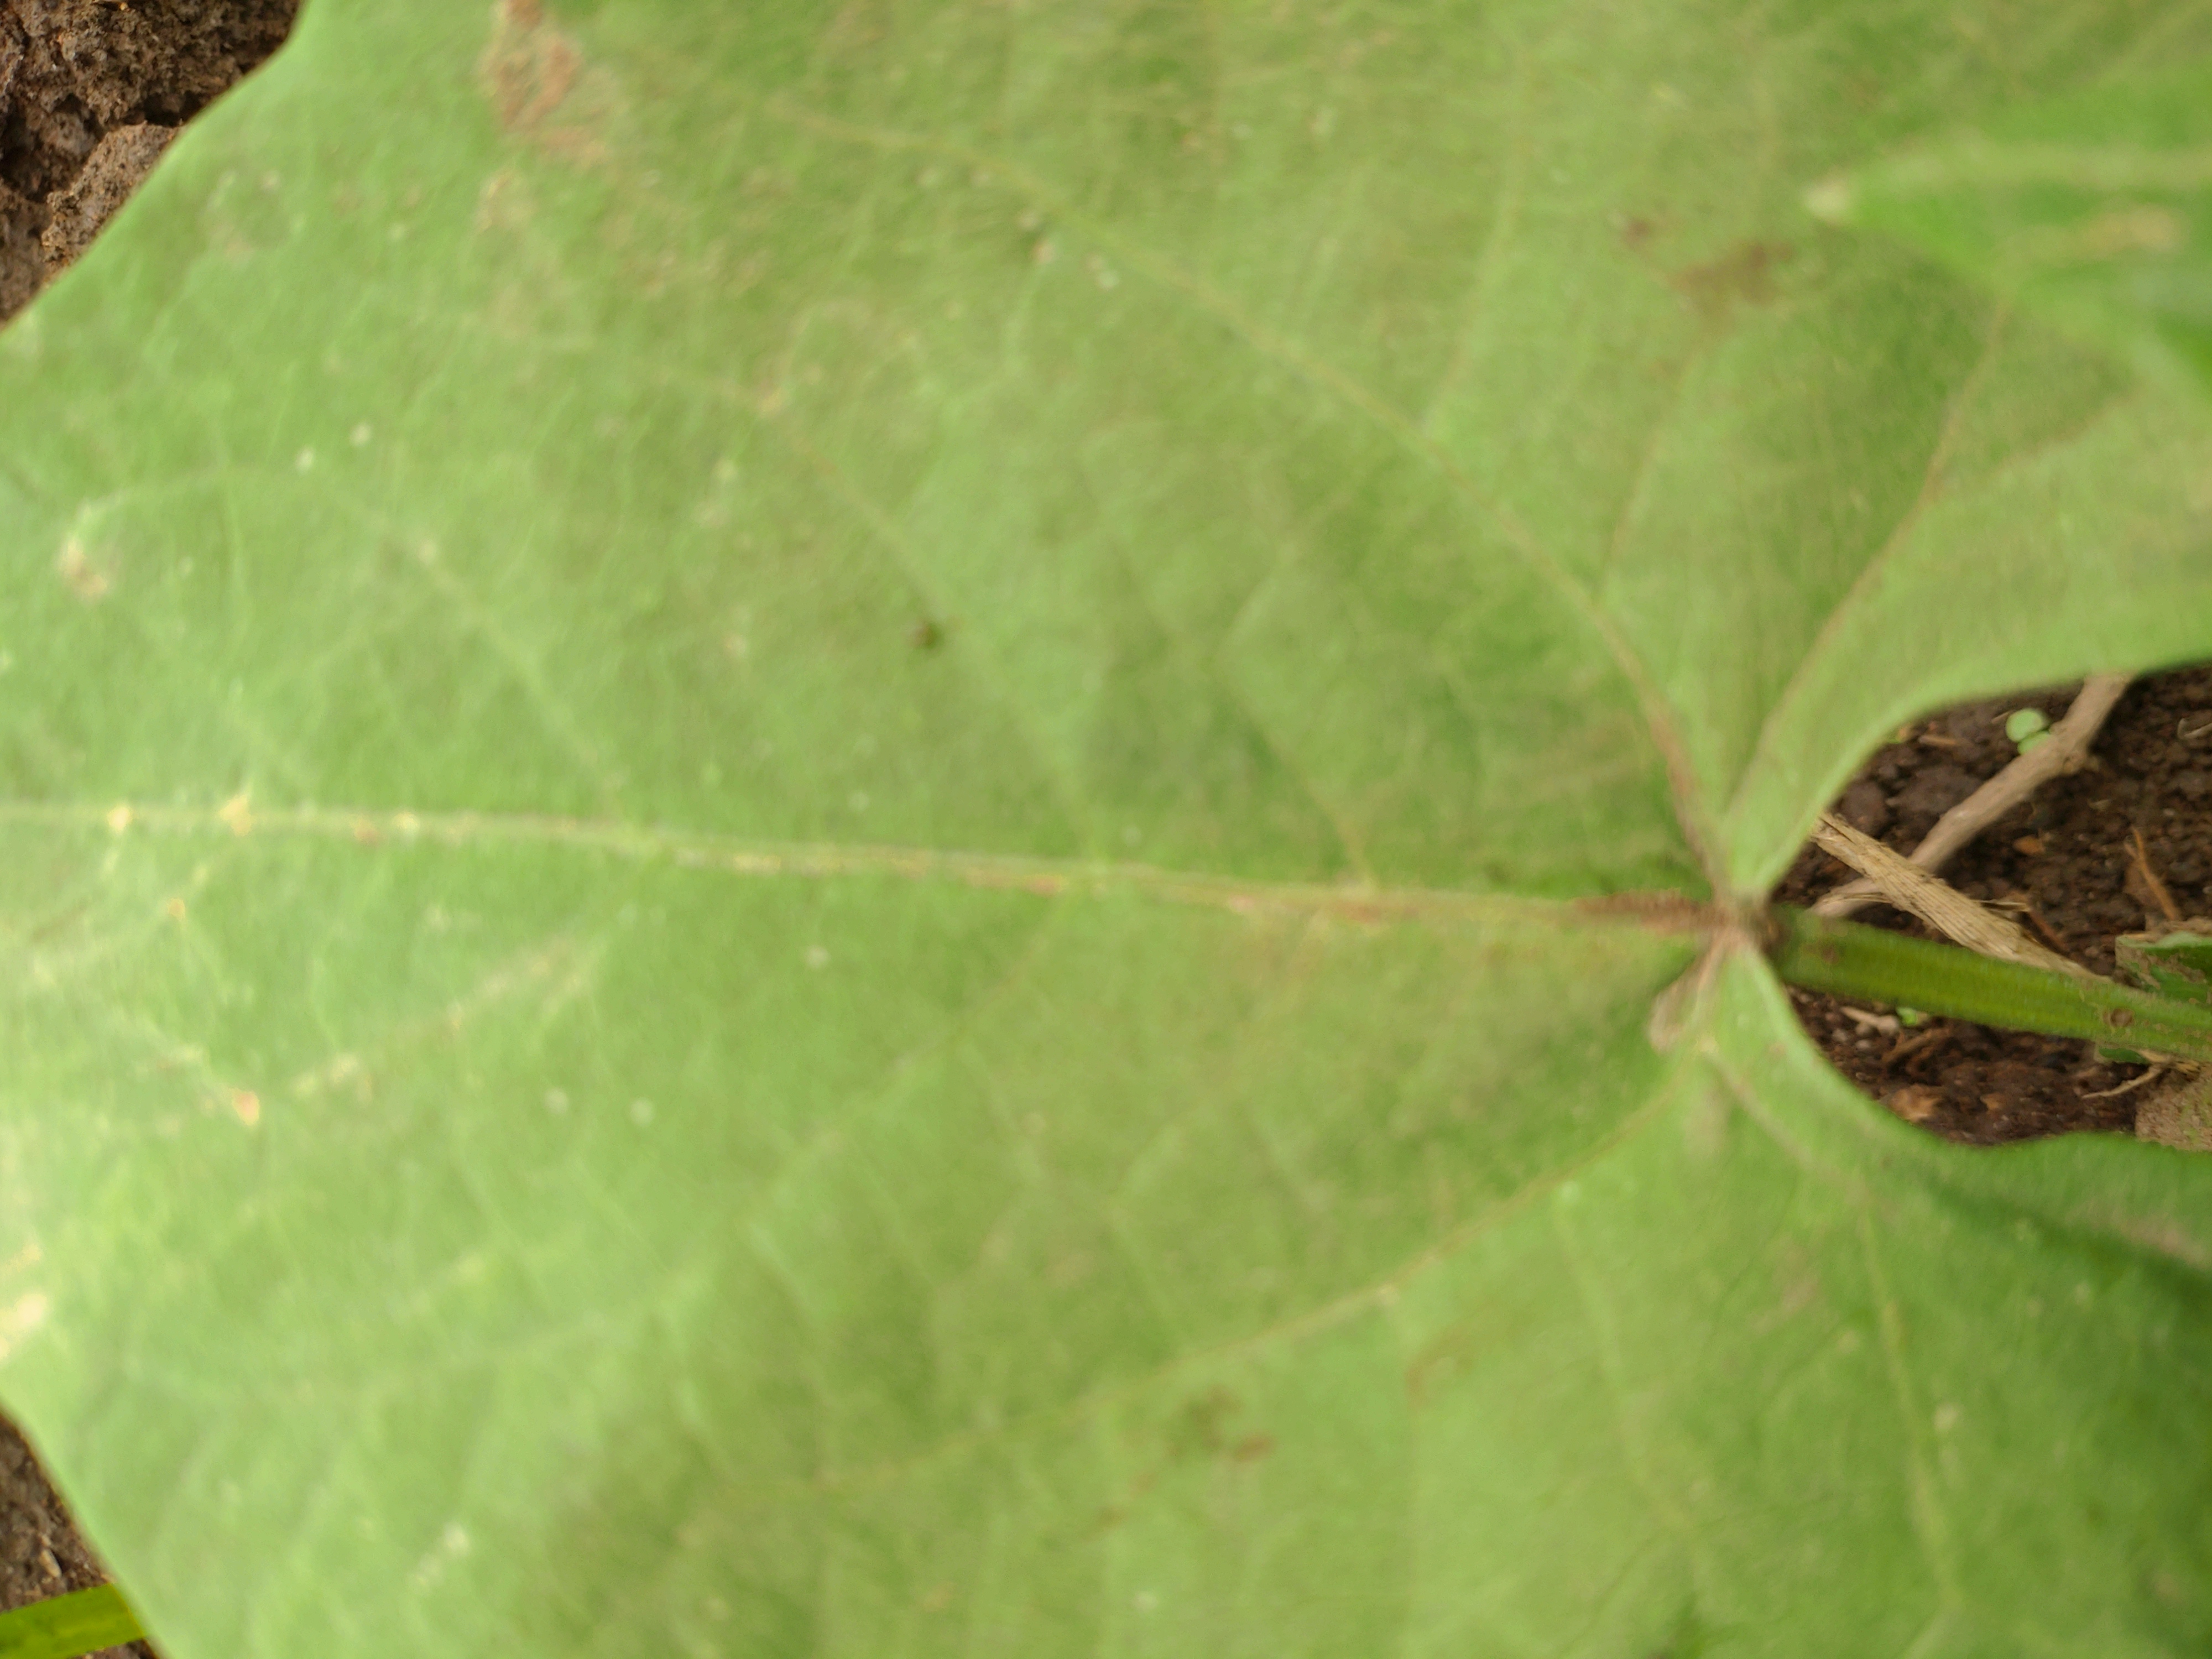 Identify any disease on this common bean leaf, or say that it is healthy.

healthy
